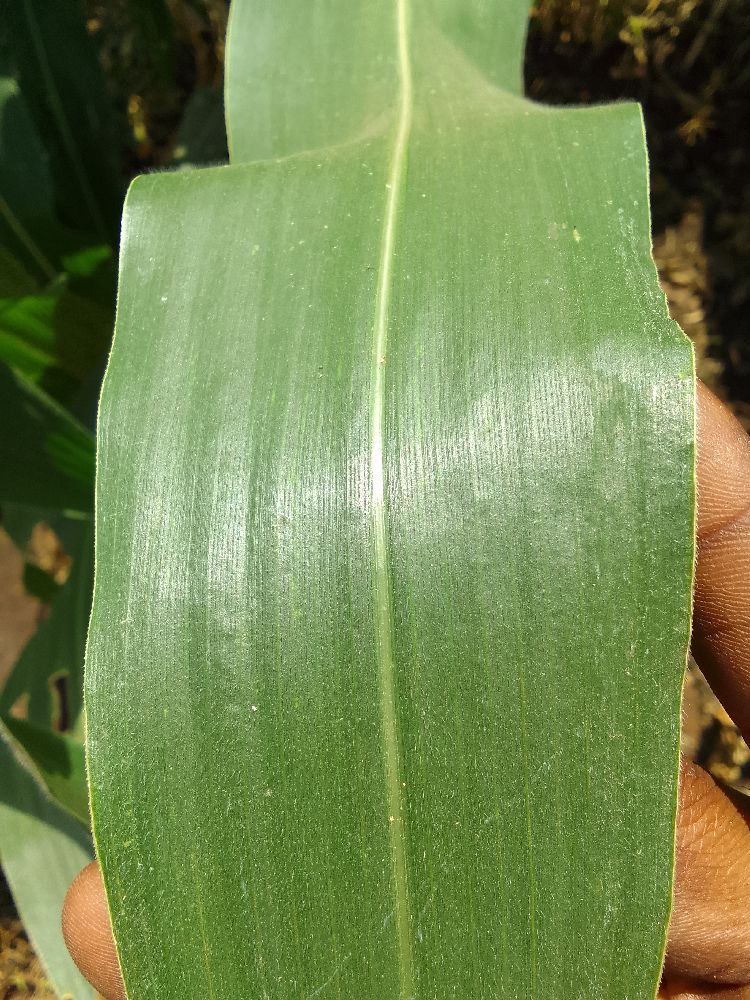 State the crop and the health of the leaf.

maize, healthy
